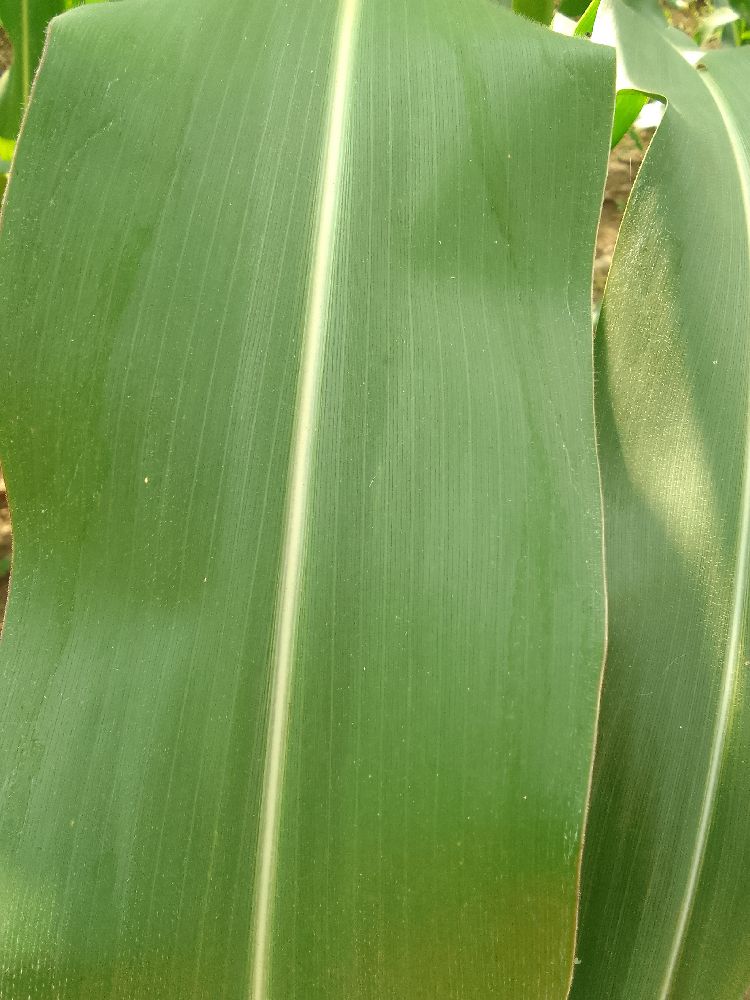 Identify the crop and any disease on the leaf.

maize, healthy
